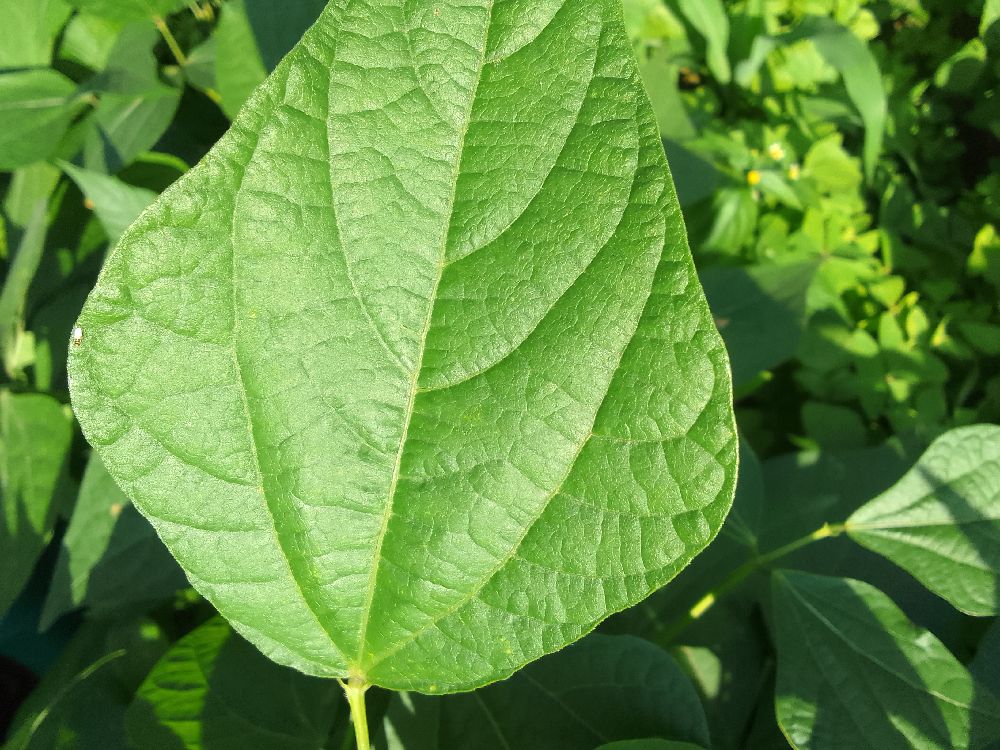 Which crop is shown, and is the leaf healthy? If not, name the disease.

common bean, healthy
